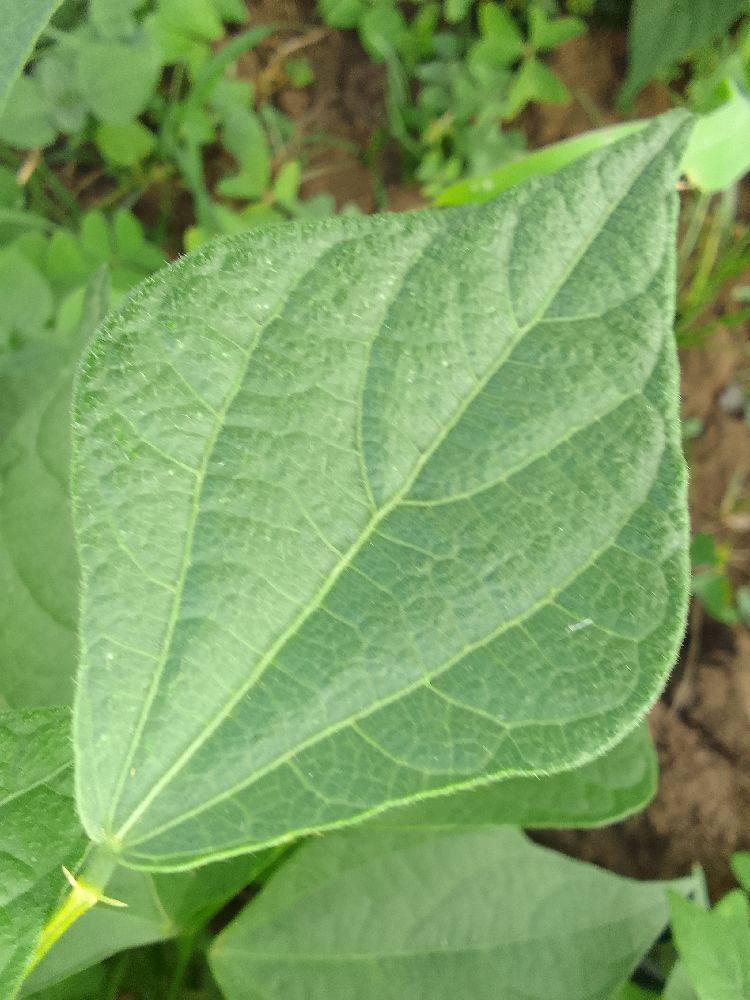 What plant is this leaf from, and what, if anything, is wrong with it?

common bean, healthy
